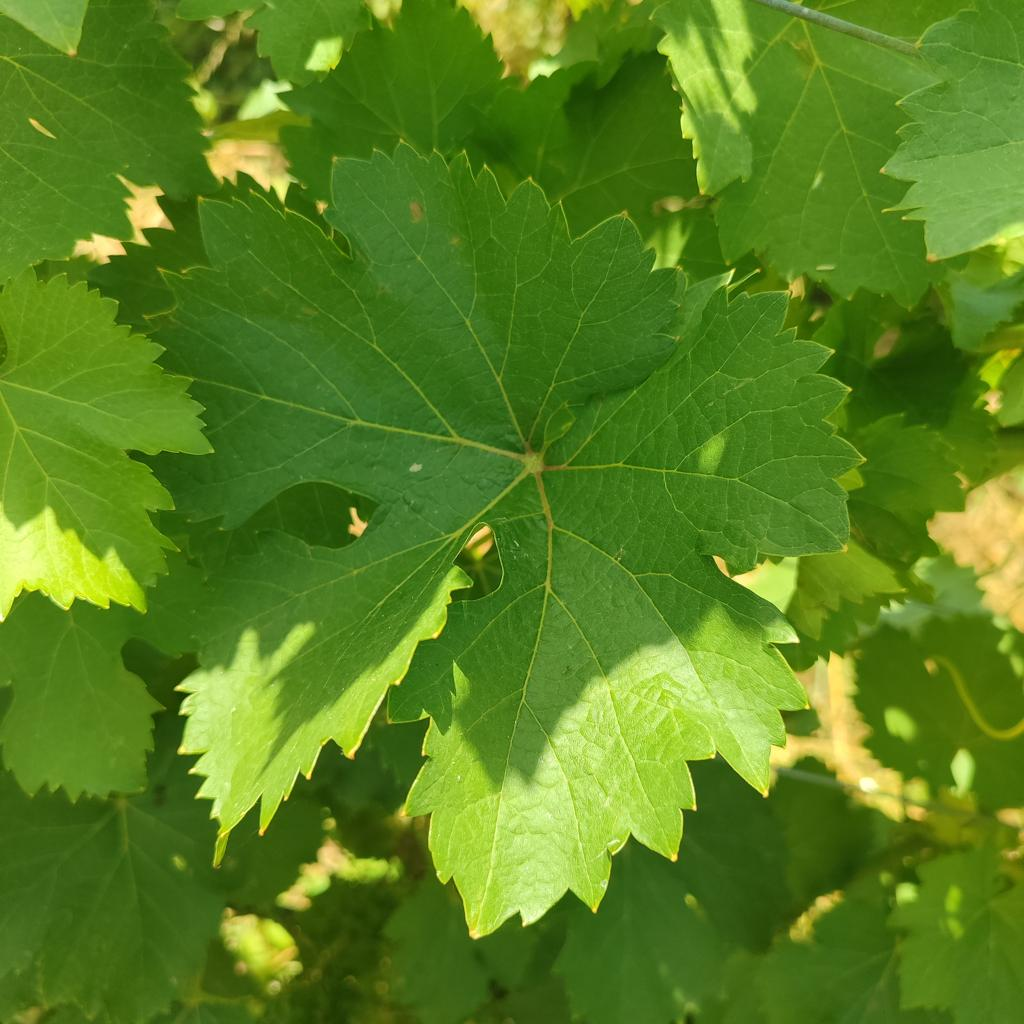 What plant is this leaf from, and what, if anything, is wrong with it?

grapevine, healthy
